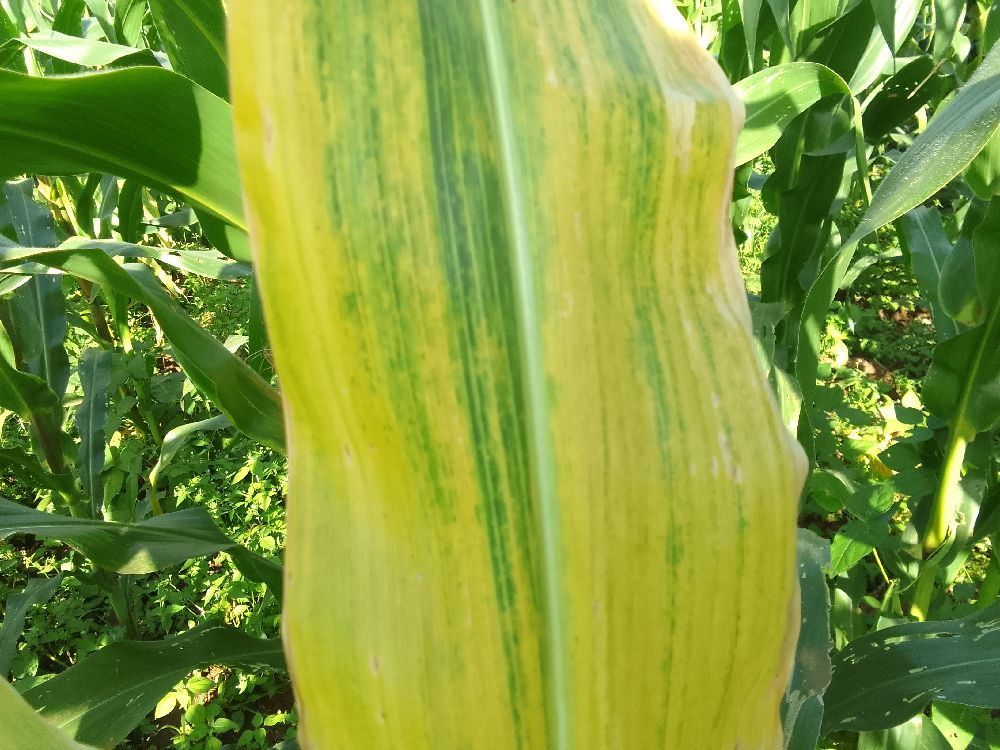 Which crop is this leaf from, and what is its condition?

maize, maize lethal necrosis
